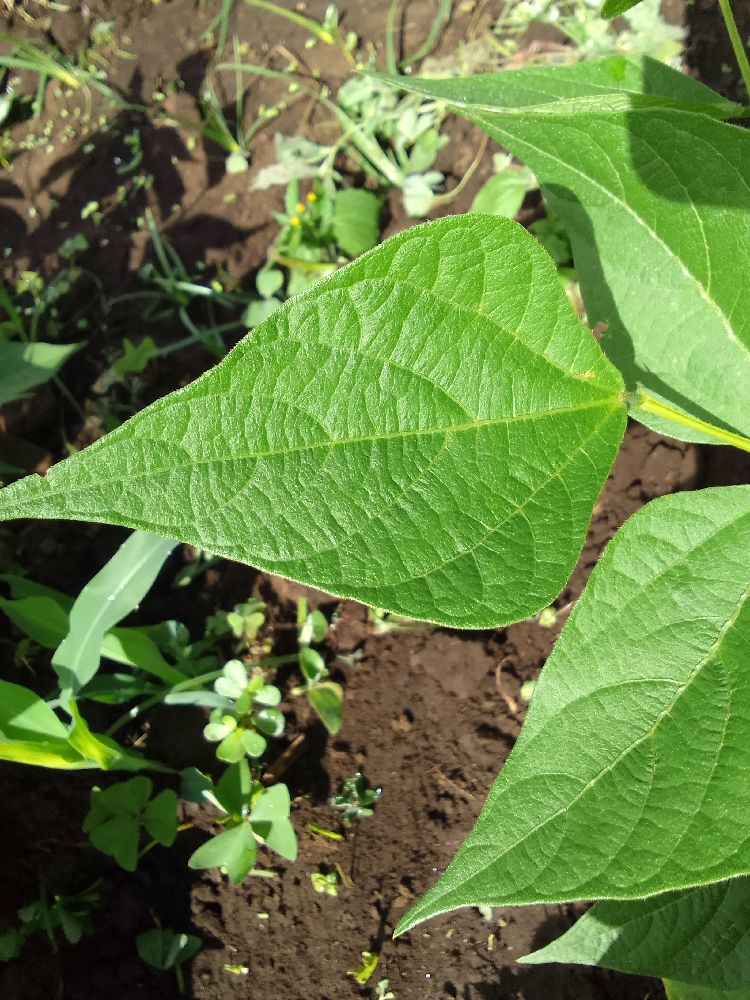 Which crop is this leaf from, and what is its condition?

common bean, healthy
